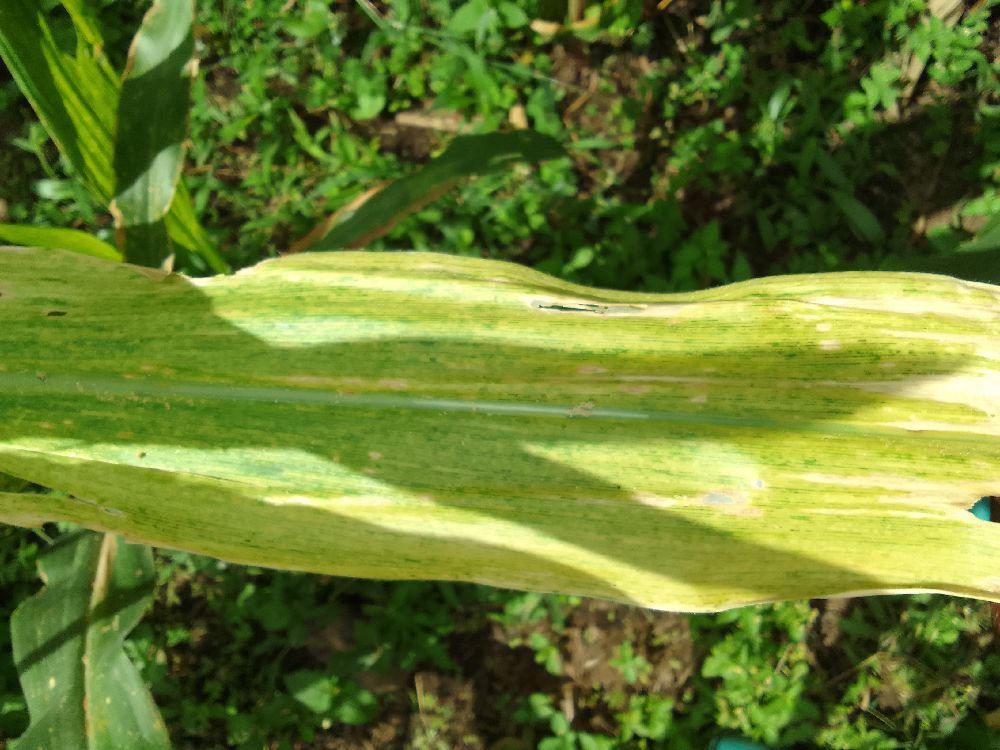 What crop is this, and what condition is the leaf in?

maize, maize lethal necrosis
